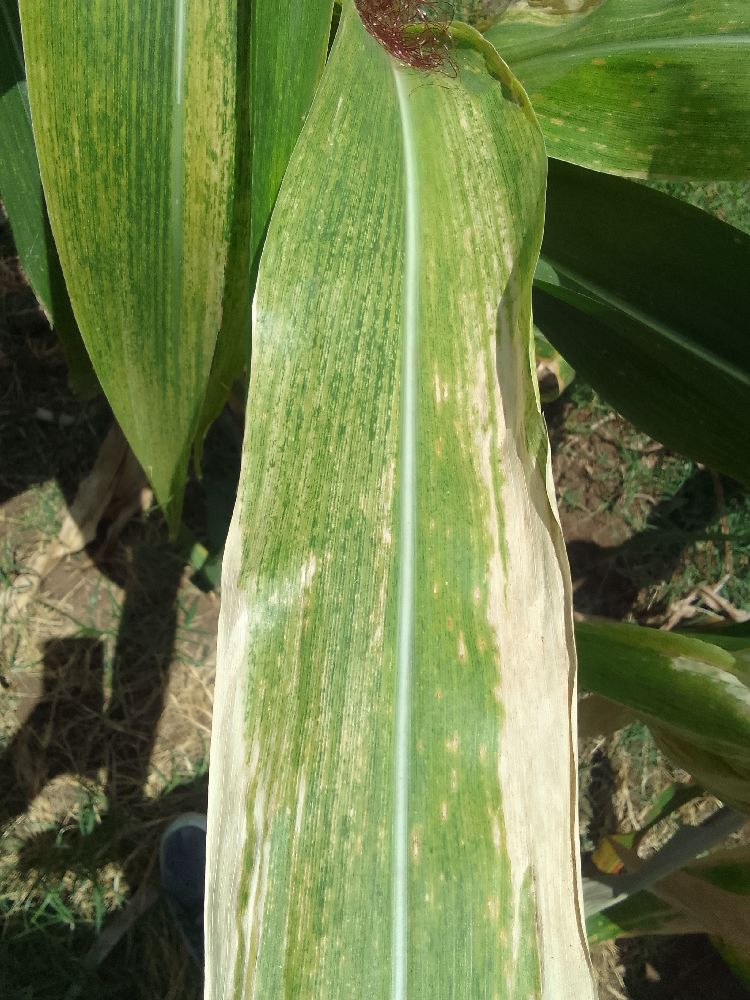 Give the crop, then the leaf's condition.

maize, maize lethal necrosis
